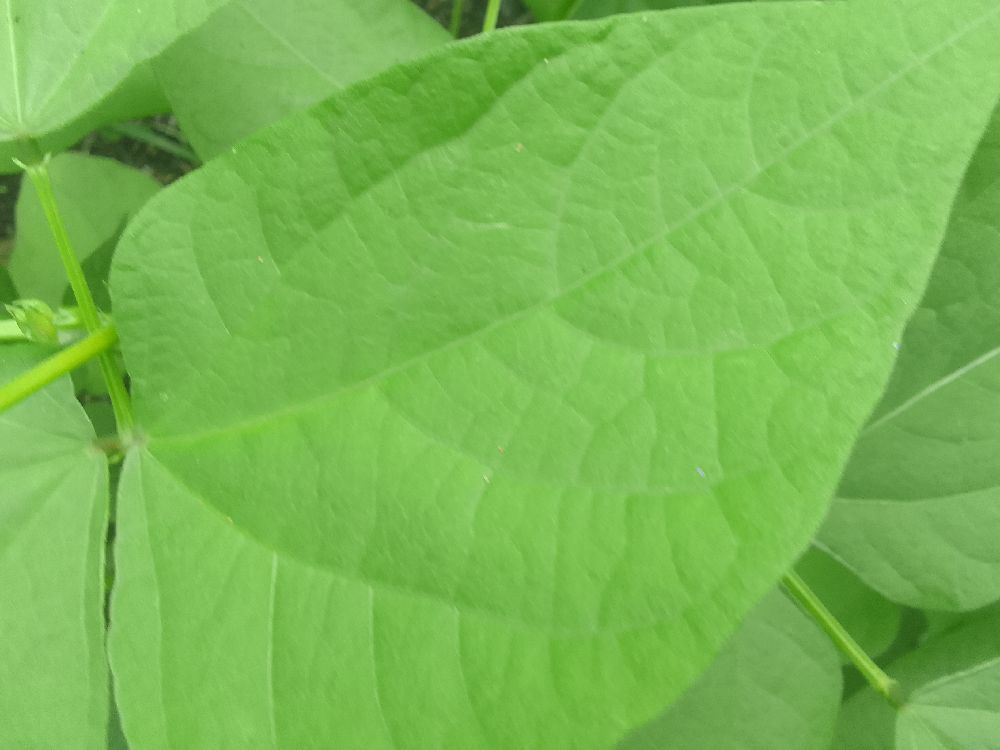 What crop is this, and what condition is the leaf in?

common bean, healthy
